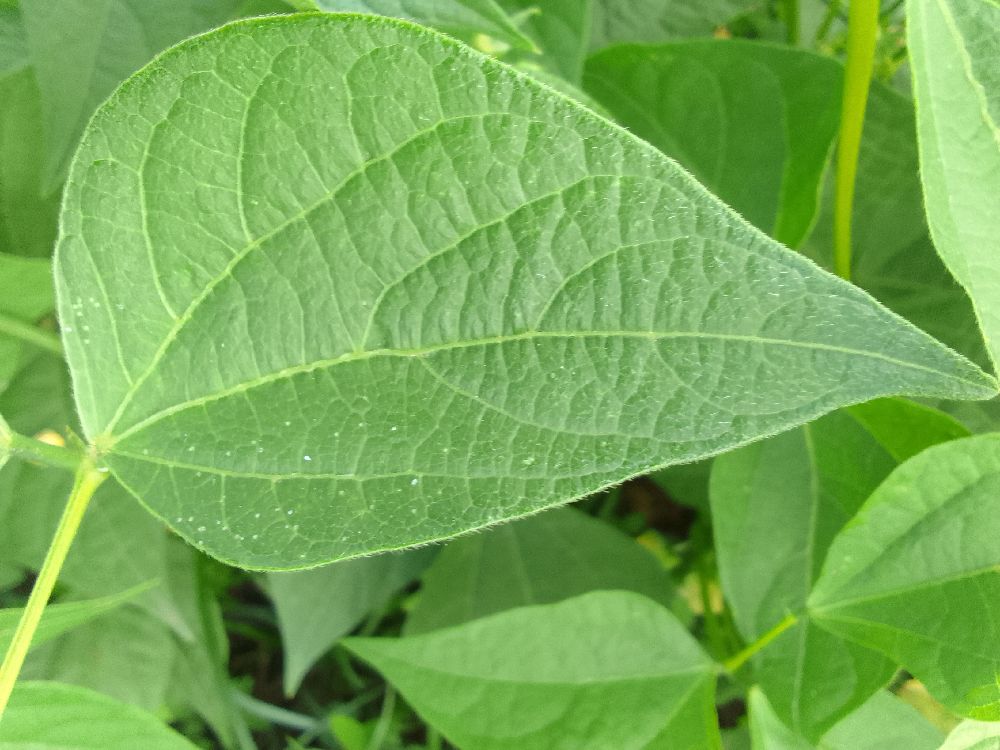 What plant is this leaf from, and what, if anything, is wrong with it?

common bean, healthy
